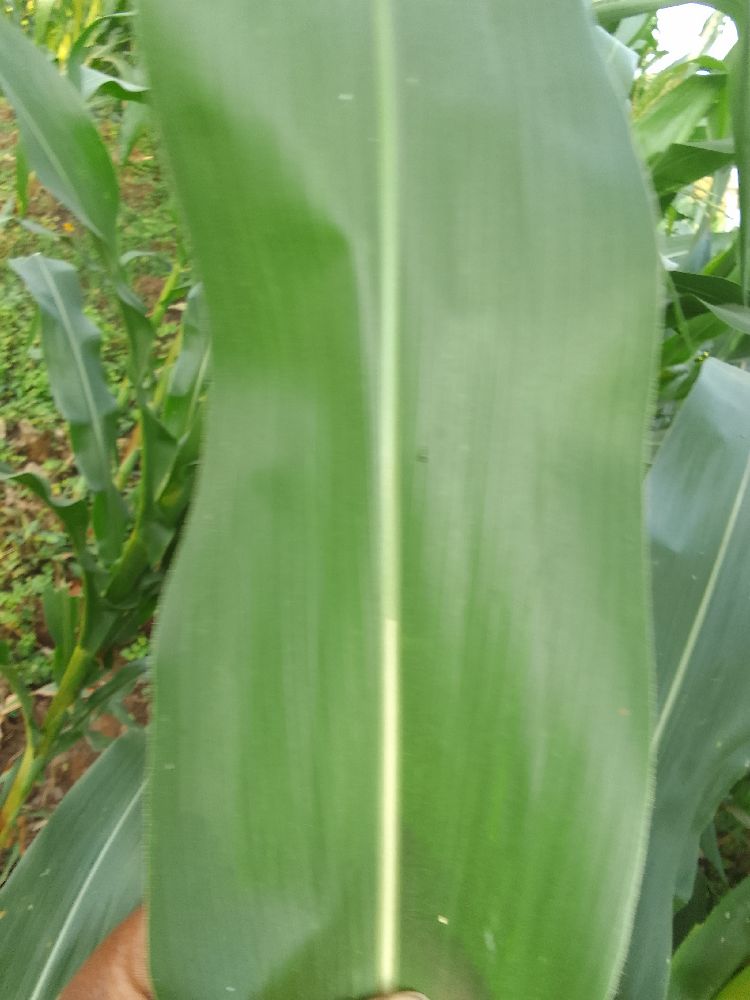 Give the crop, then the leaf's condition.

maize, healthy
